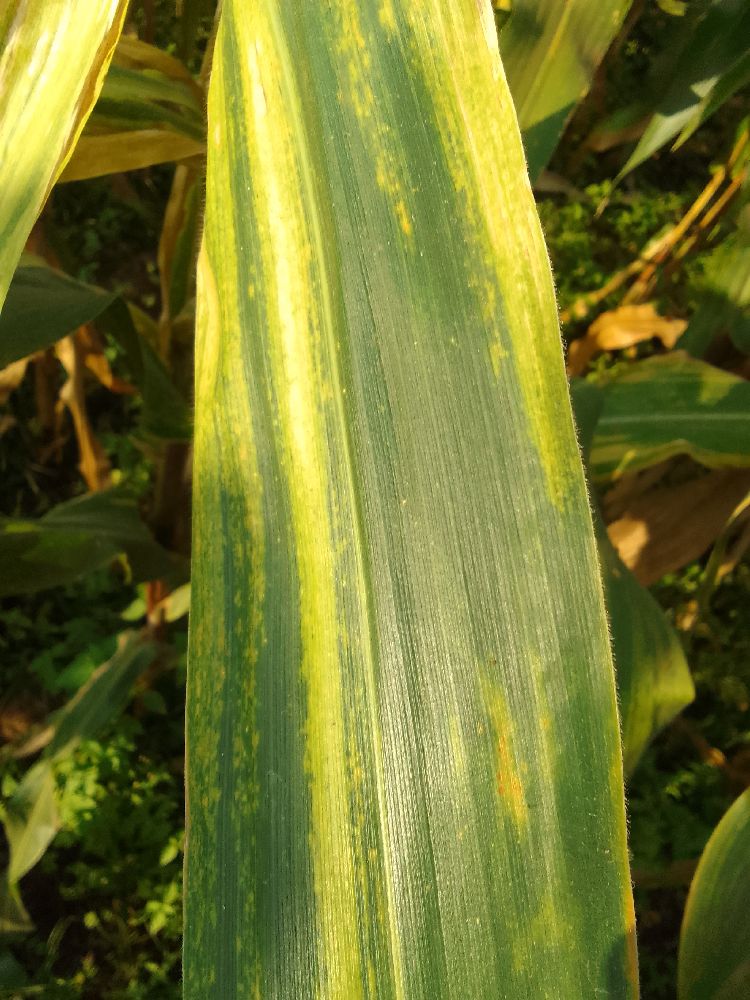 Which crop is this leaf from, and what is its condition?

maize, maize lethal necrosis
